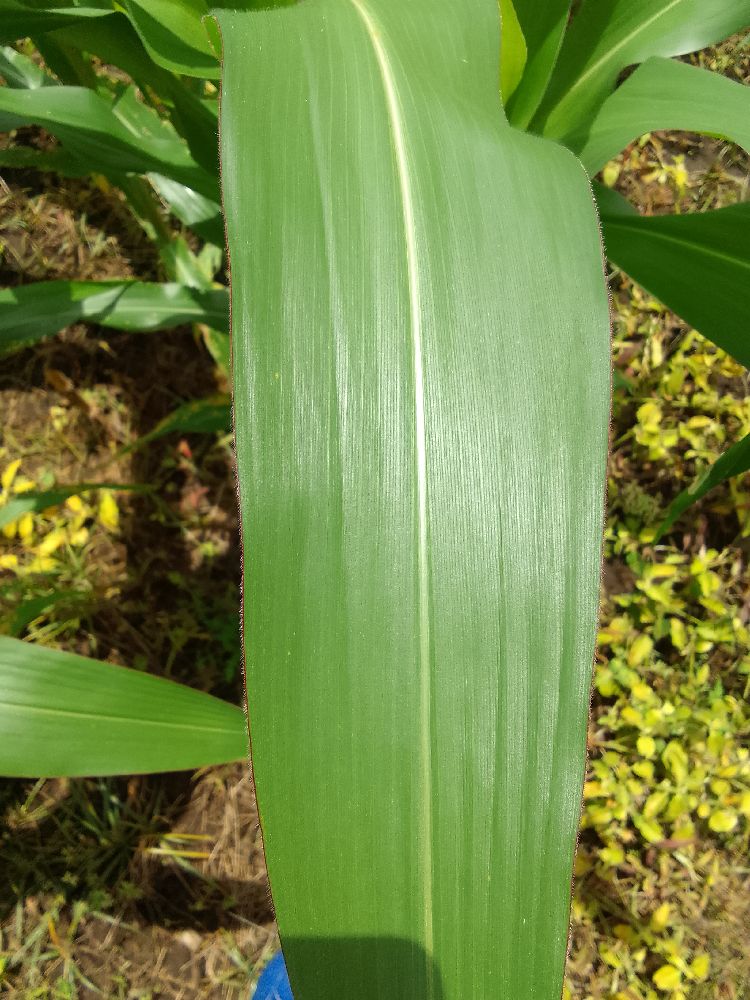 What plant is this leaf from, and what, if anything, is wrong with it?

maize, healthy
